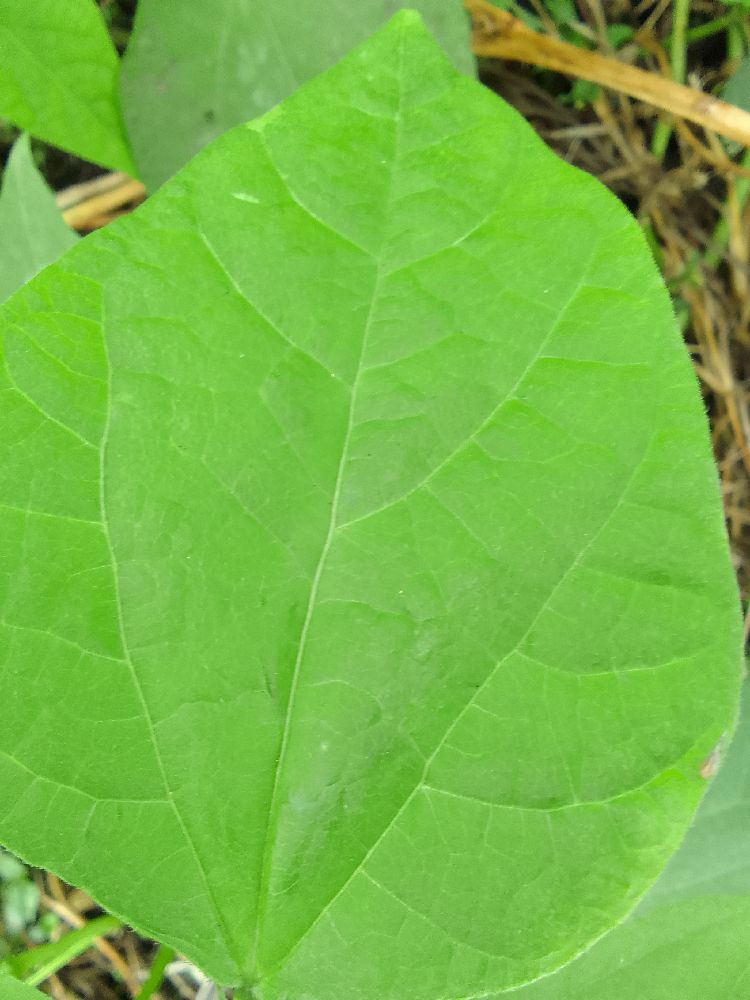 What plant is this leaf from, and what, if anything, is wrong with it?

common bean, healthy
